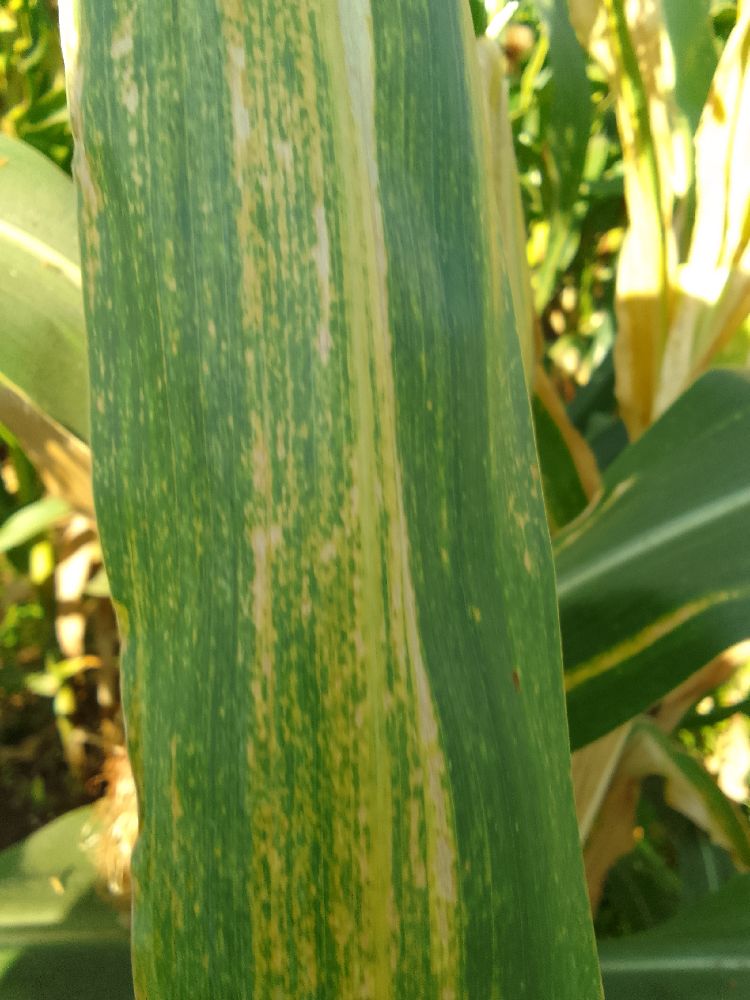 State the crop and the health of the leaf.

maize, maize lethal necrosis
